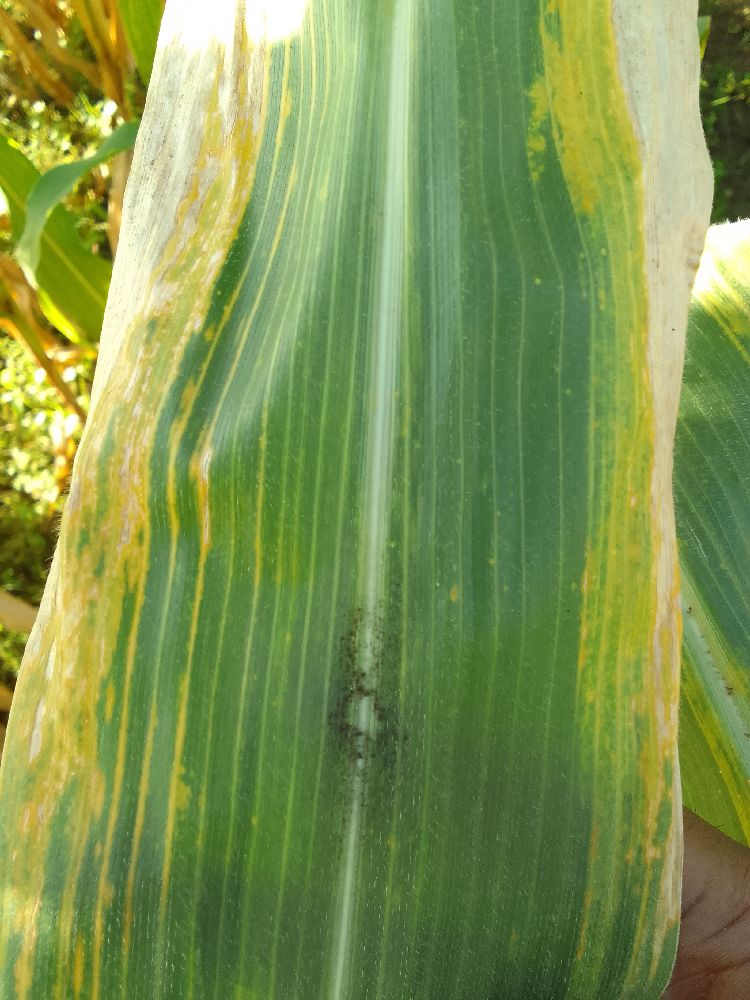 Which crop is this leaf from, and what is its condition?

maize, maize lethal necrosis
